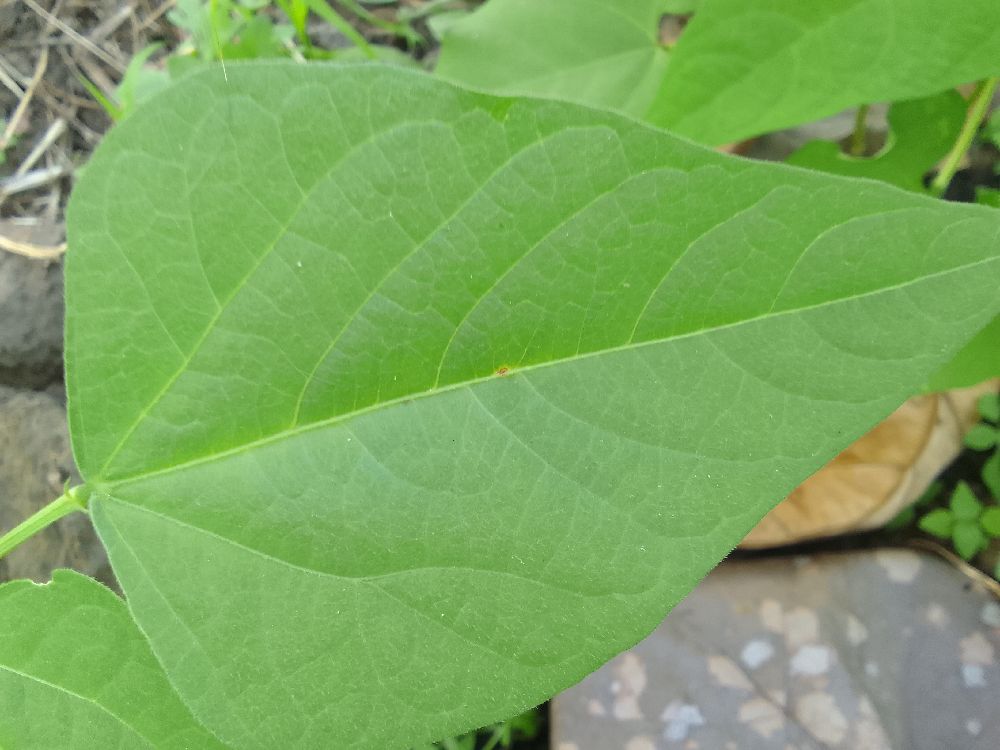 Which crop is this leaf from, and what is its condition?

common bean, healthy
